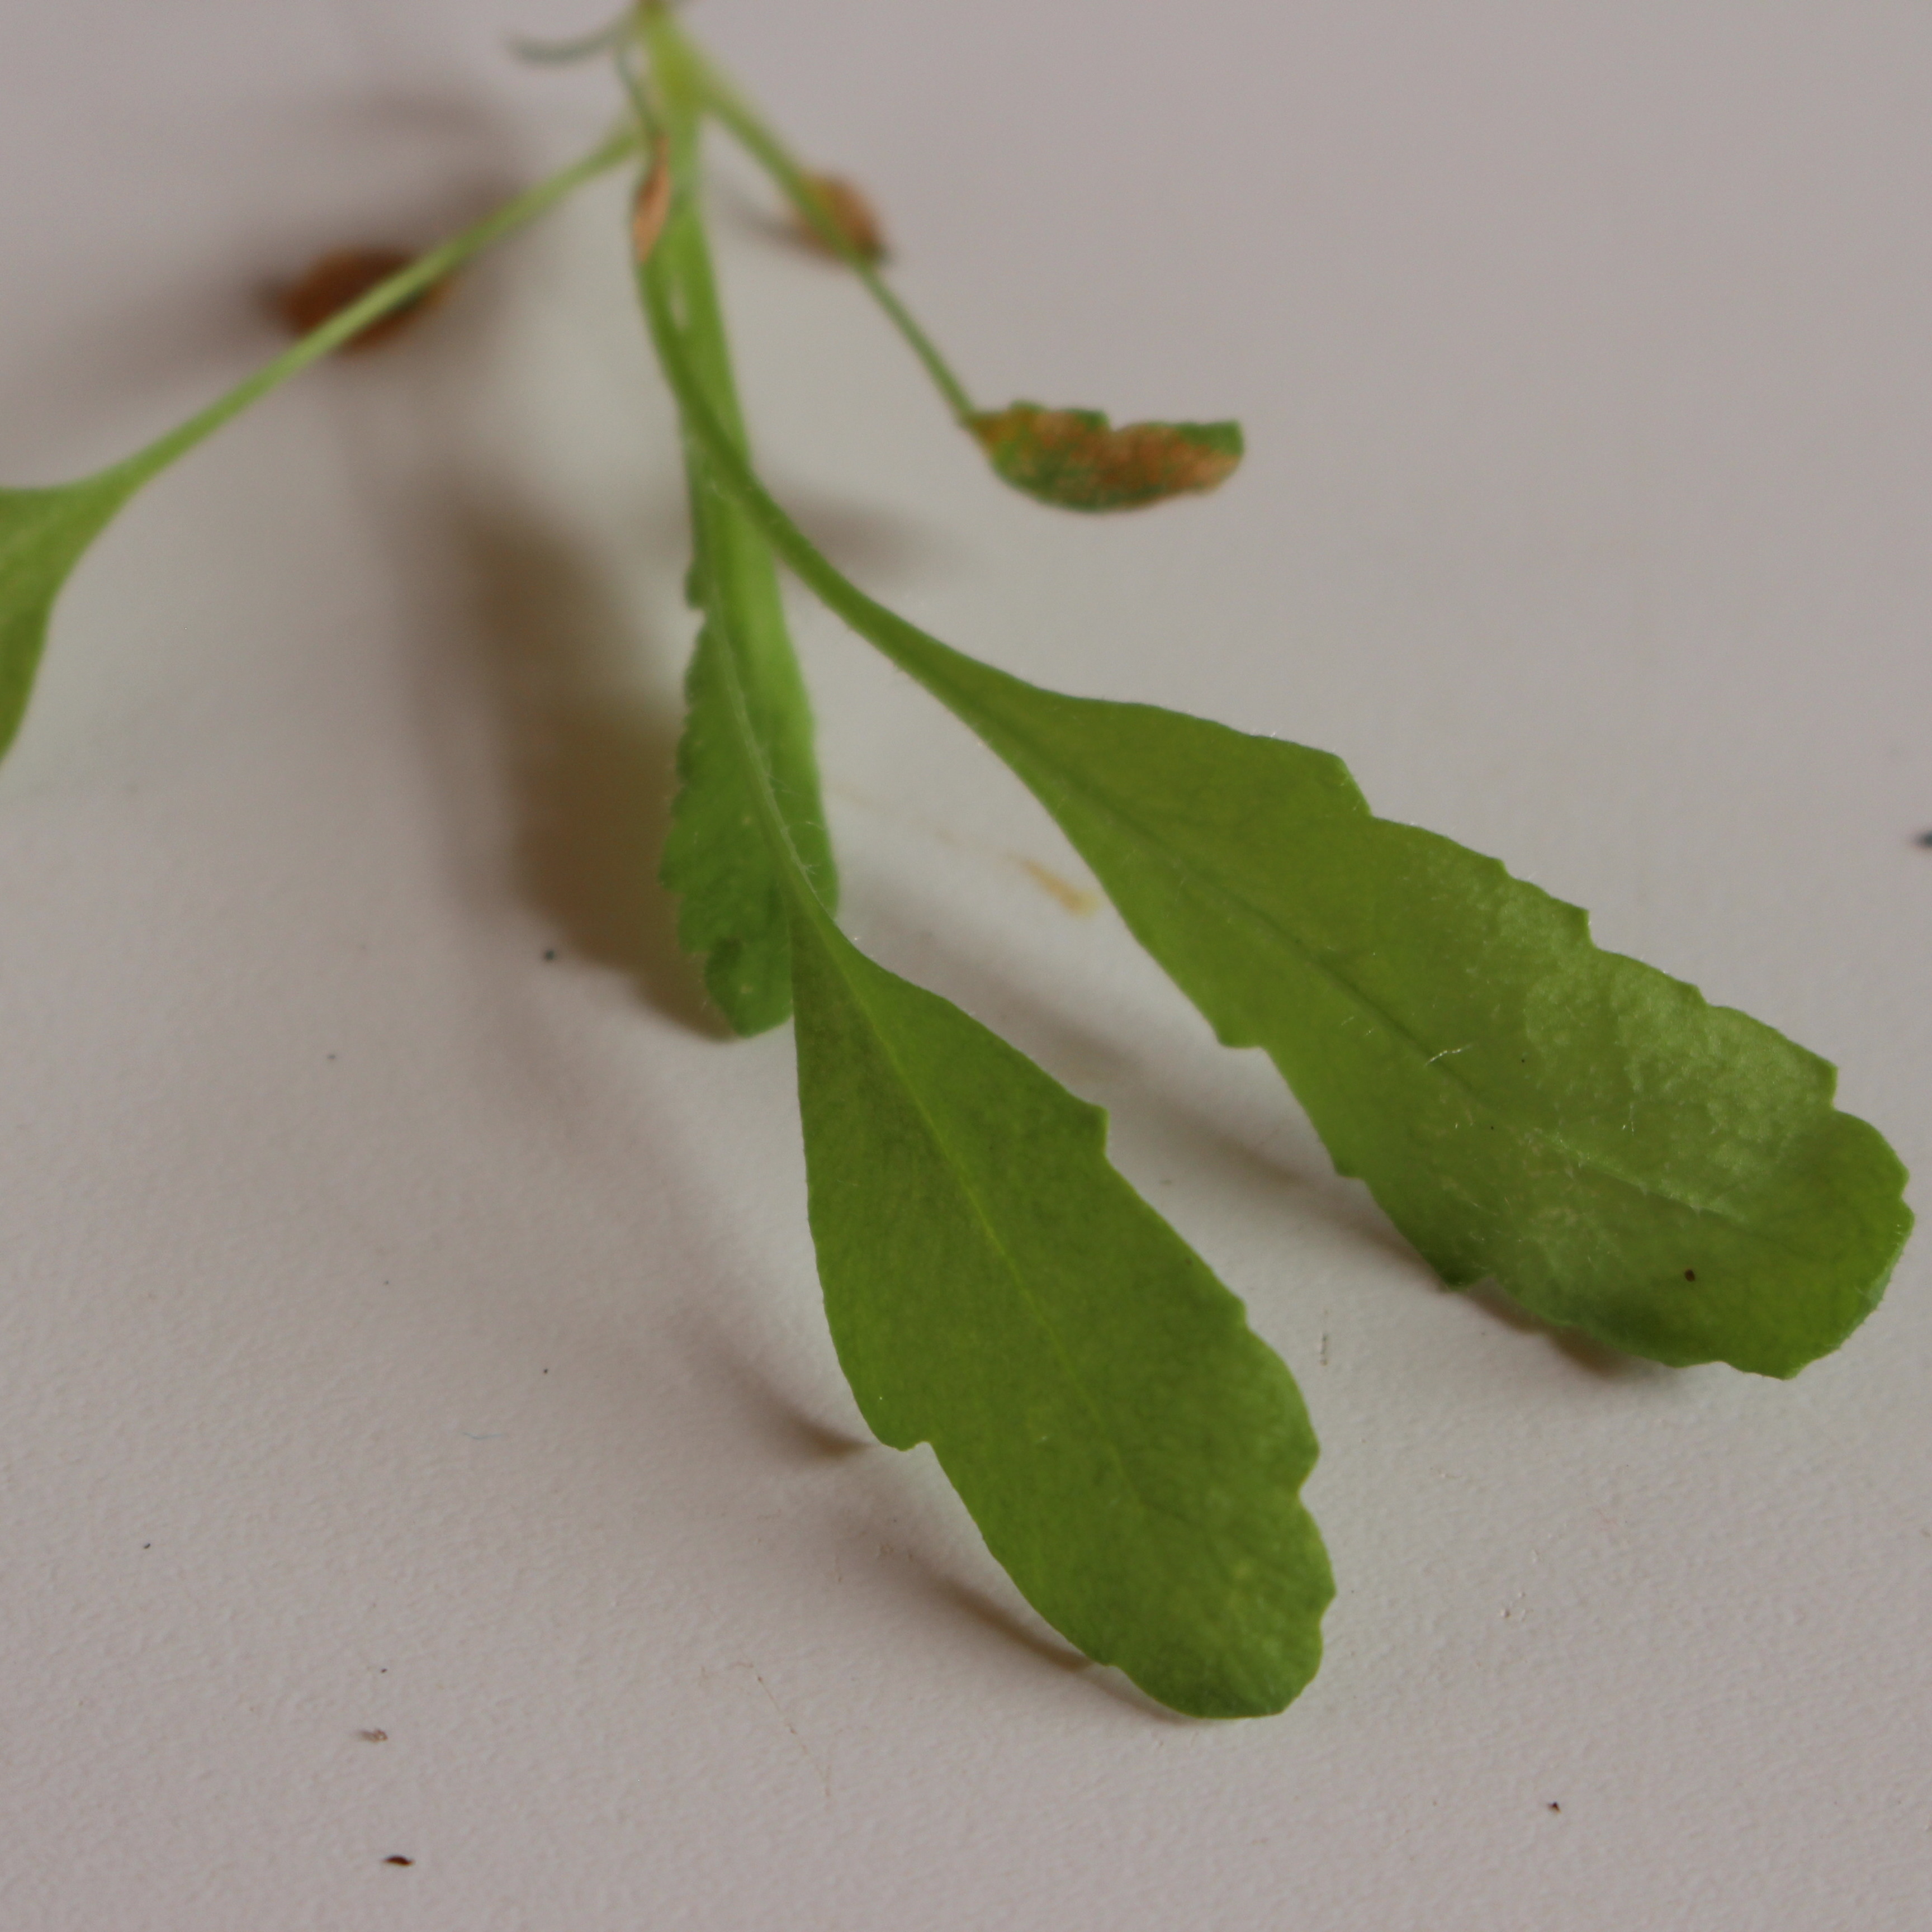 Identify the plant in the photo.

Papaver rhoeas
